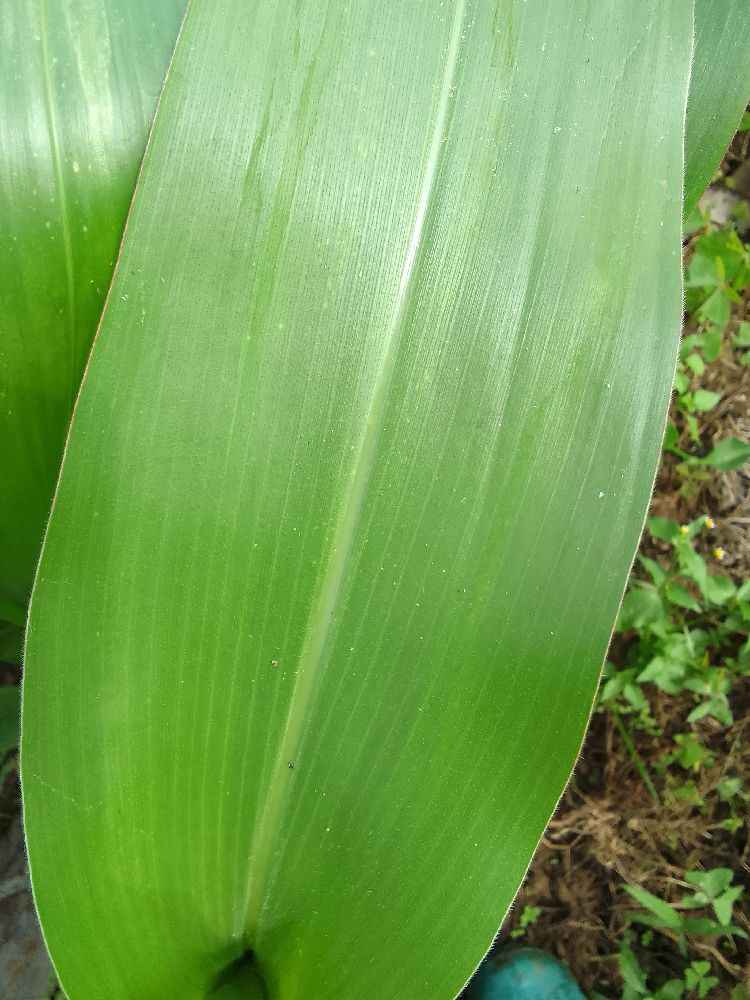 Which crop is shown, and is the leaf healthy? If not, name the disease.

maize, healthy
